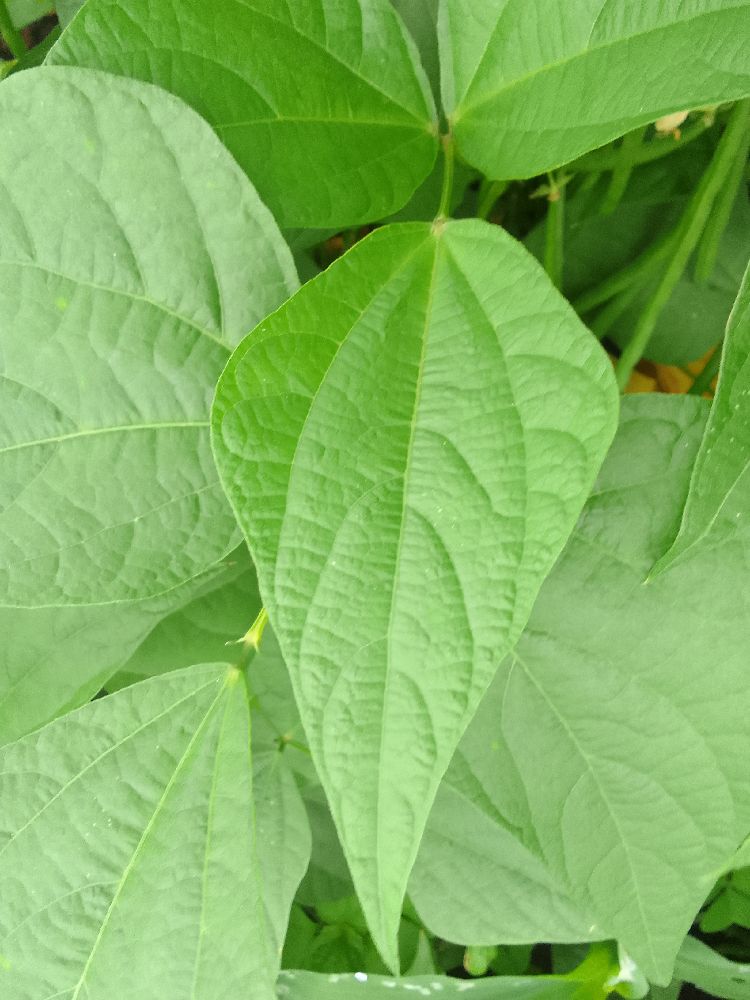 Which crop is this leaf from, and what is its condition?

common bean, healthy
